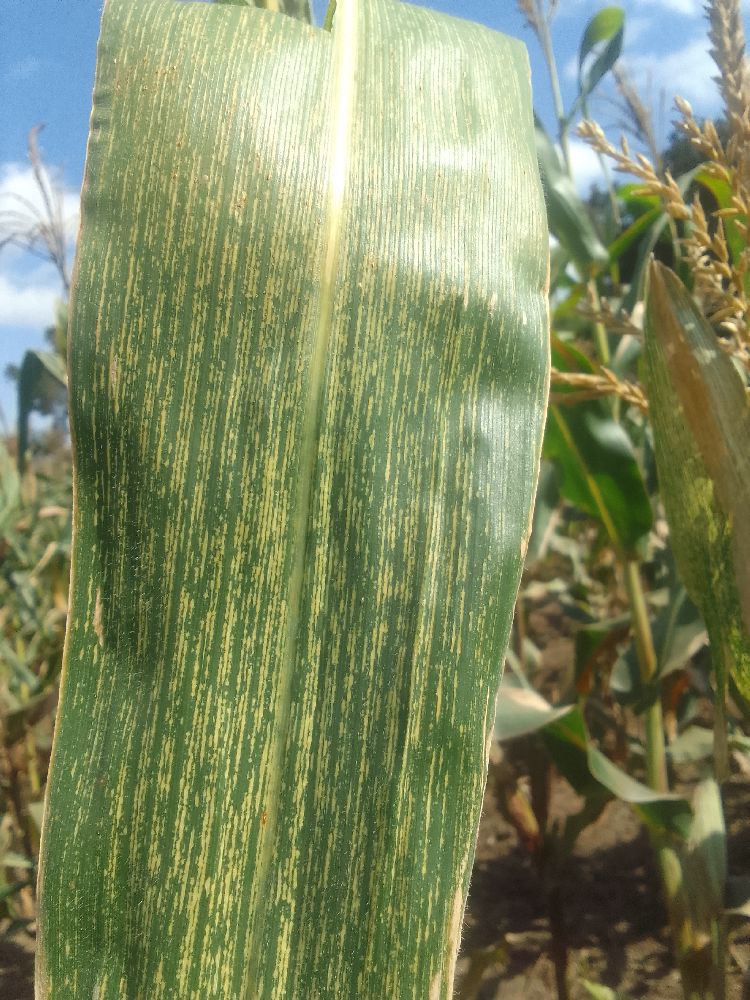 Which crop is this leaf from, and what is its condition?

maize, maize streak virus
